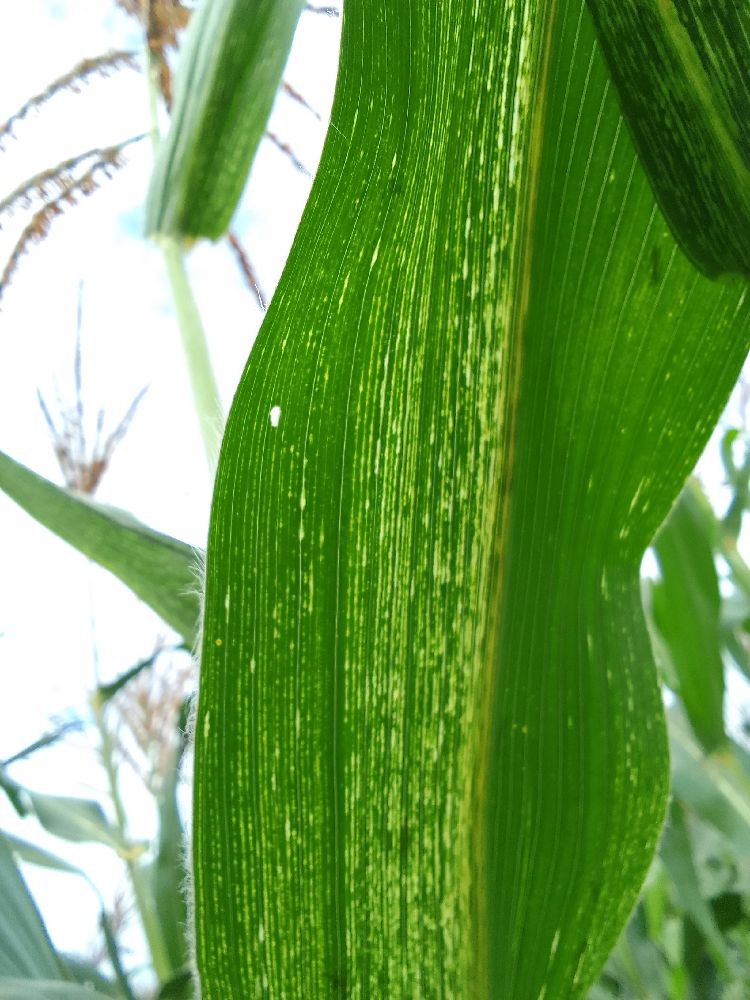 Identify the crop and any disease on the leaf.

maize, maize streak virus
